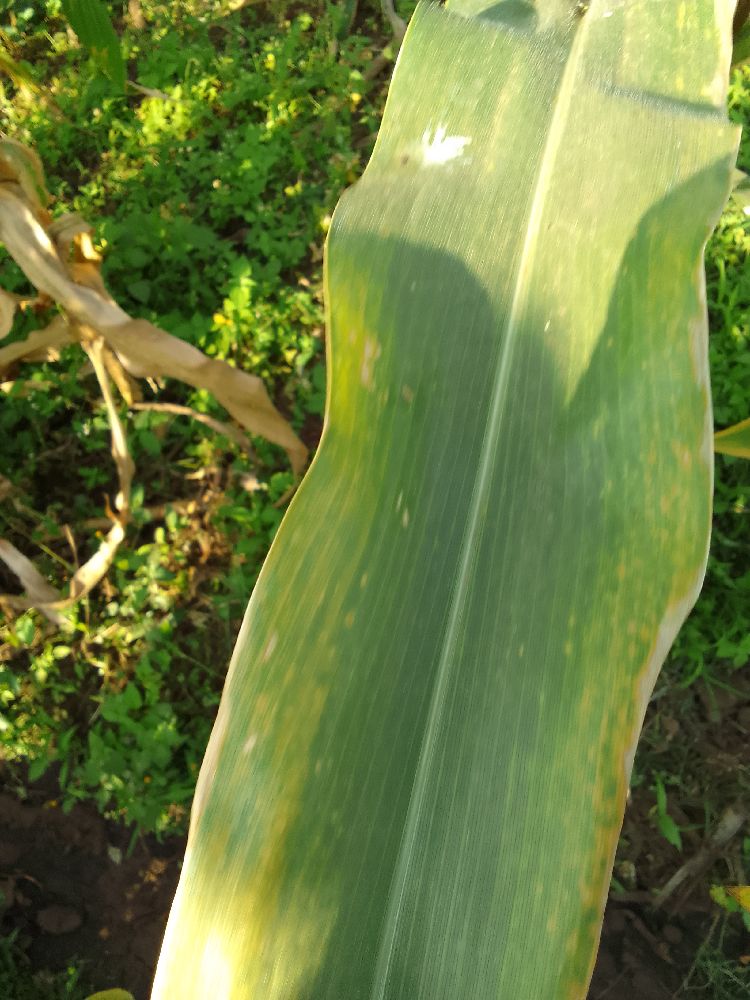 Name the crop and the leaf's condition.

maize, maize lethal necrosis
